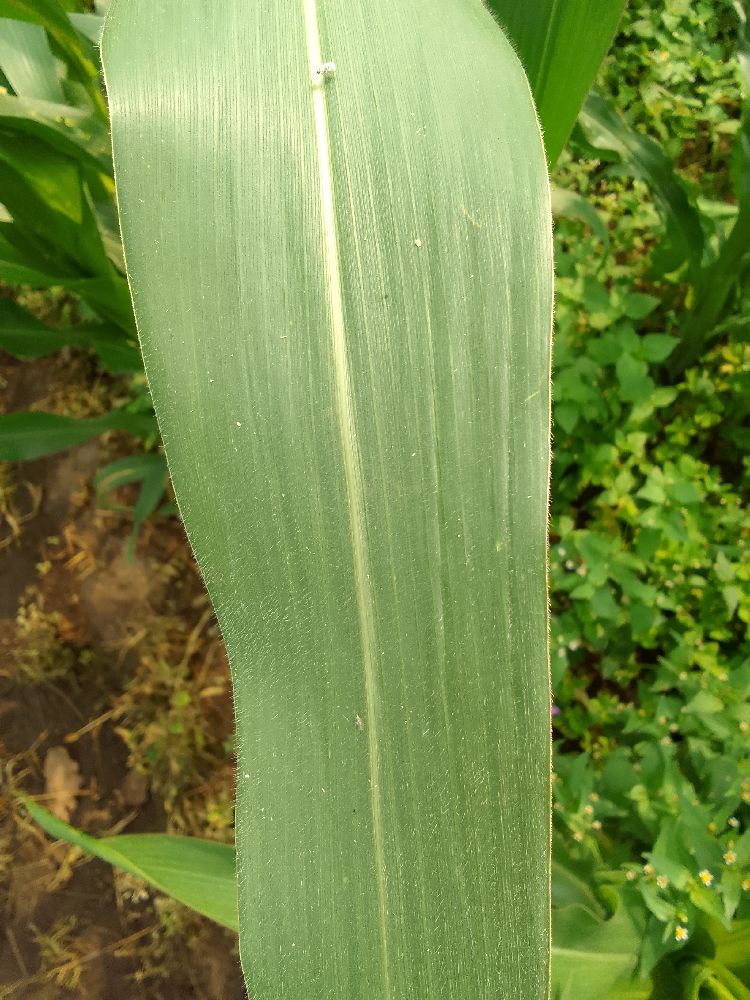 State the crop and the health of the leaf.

maize, healthy
